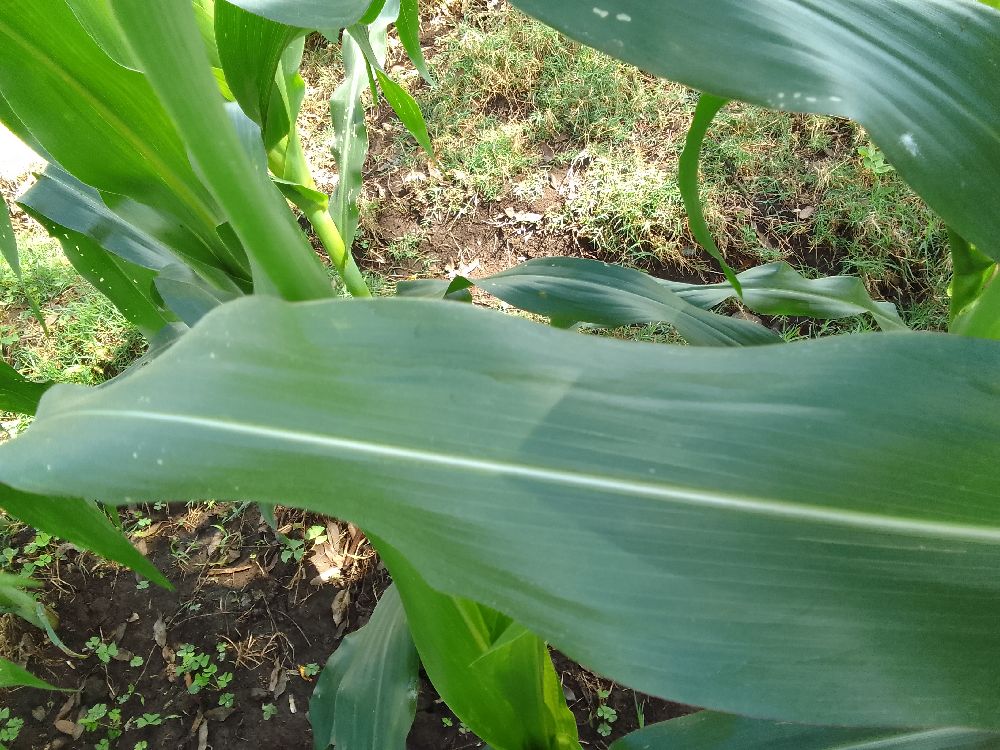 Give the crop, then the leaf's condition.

maize, healthy
